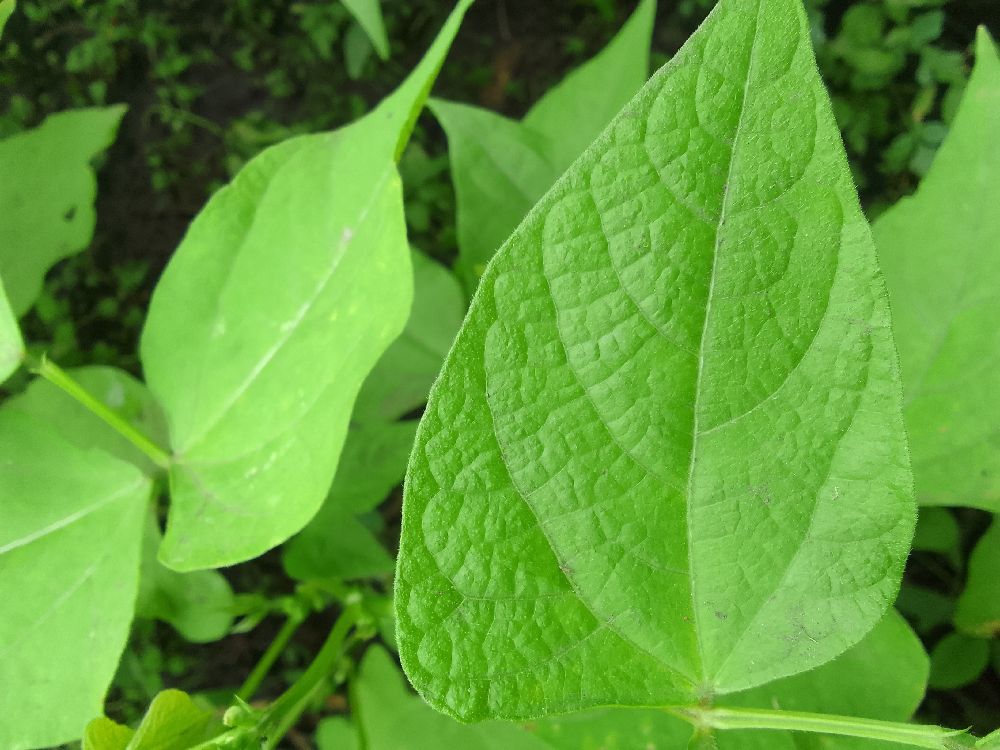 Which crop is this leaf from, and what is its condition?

common bean, healthy
